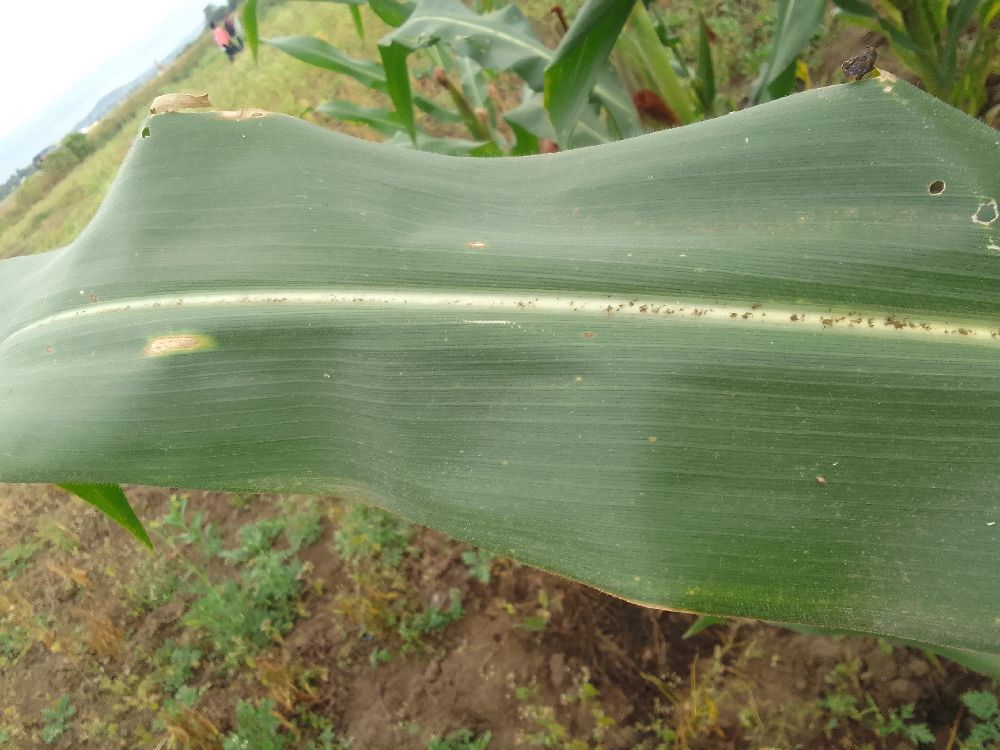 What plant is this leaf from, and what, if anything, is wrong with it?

maize, healthy
